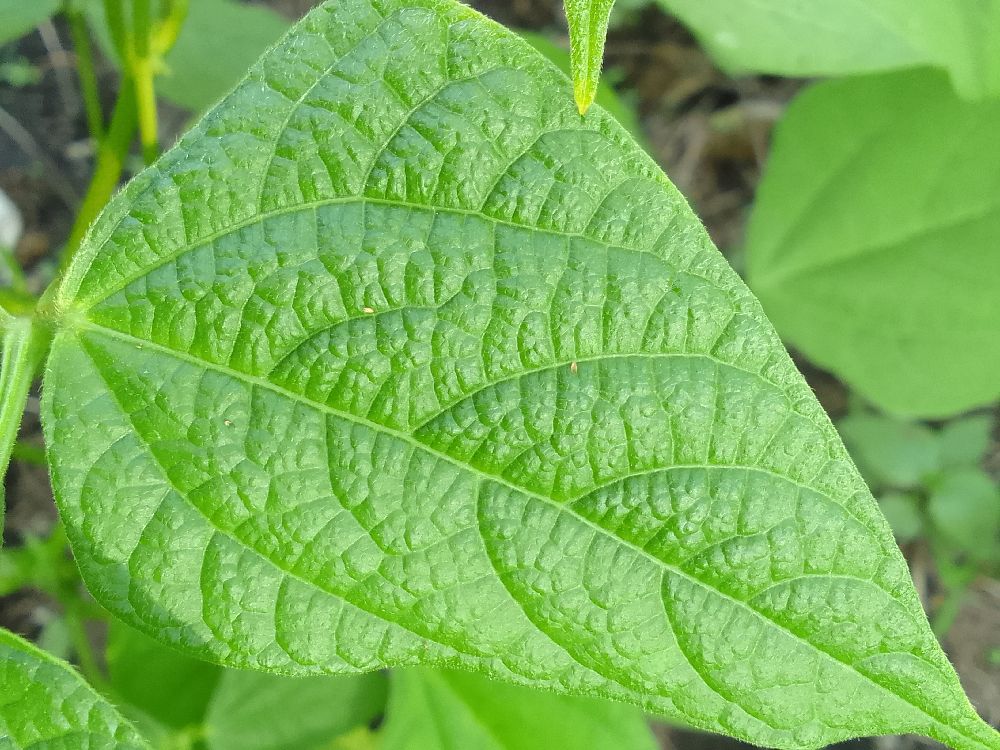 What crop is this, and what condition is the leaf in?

common bean, healthy
